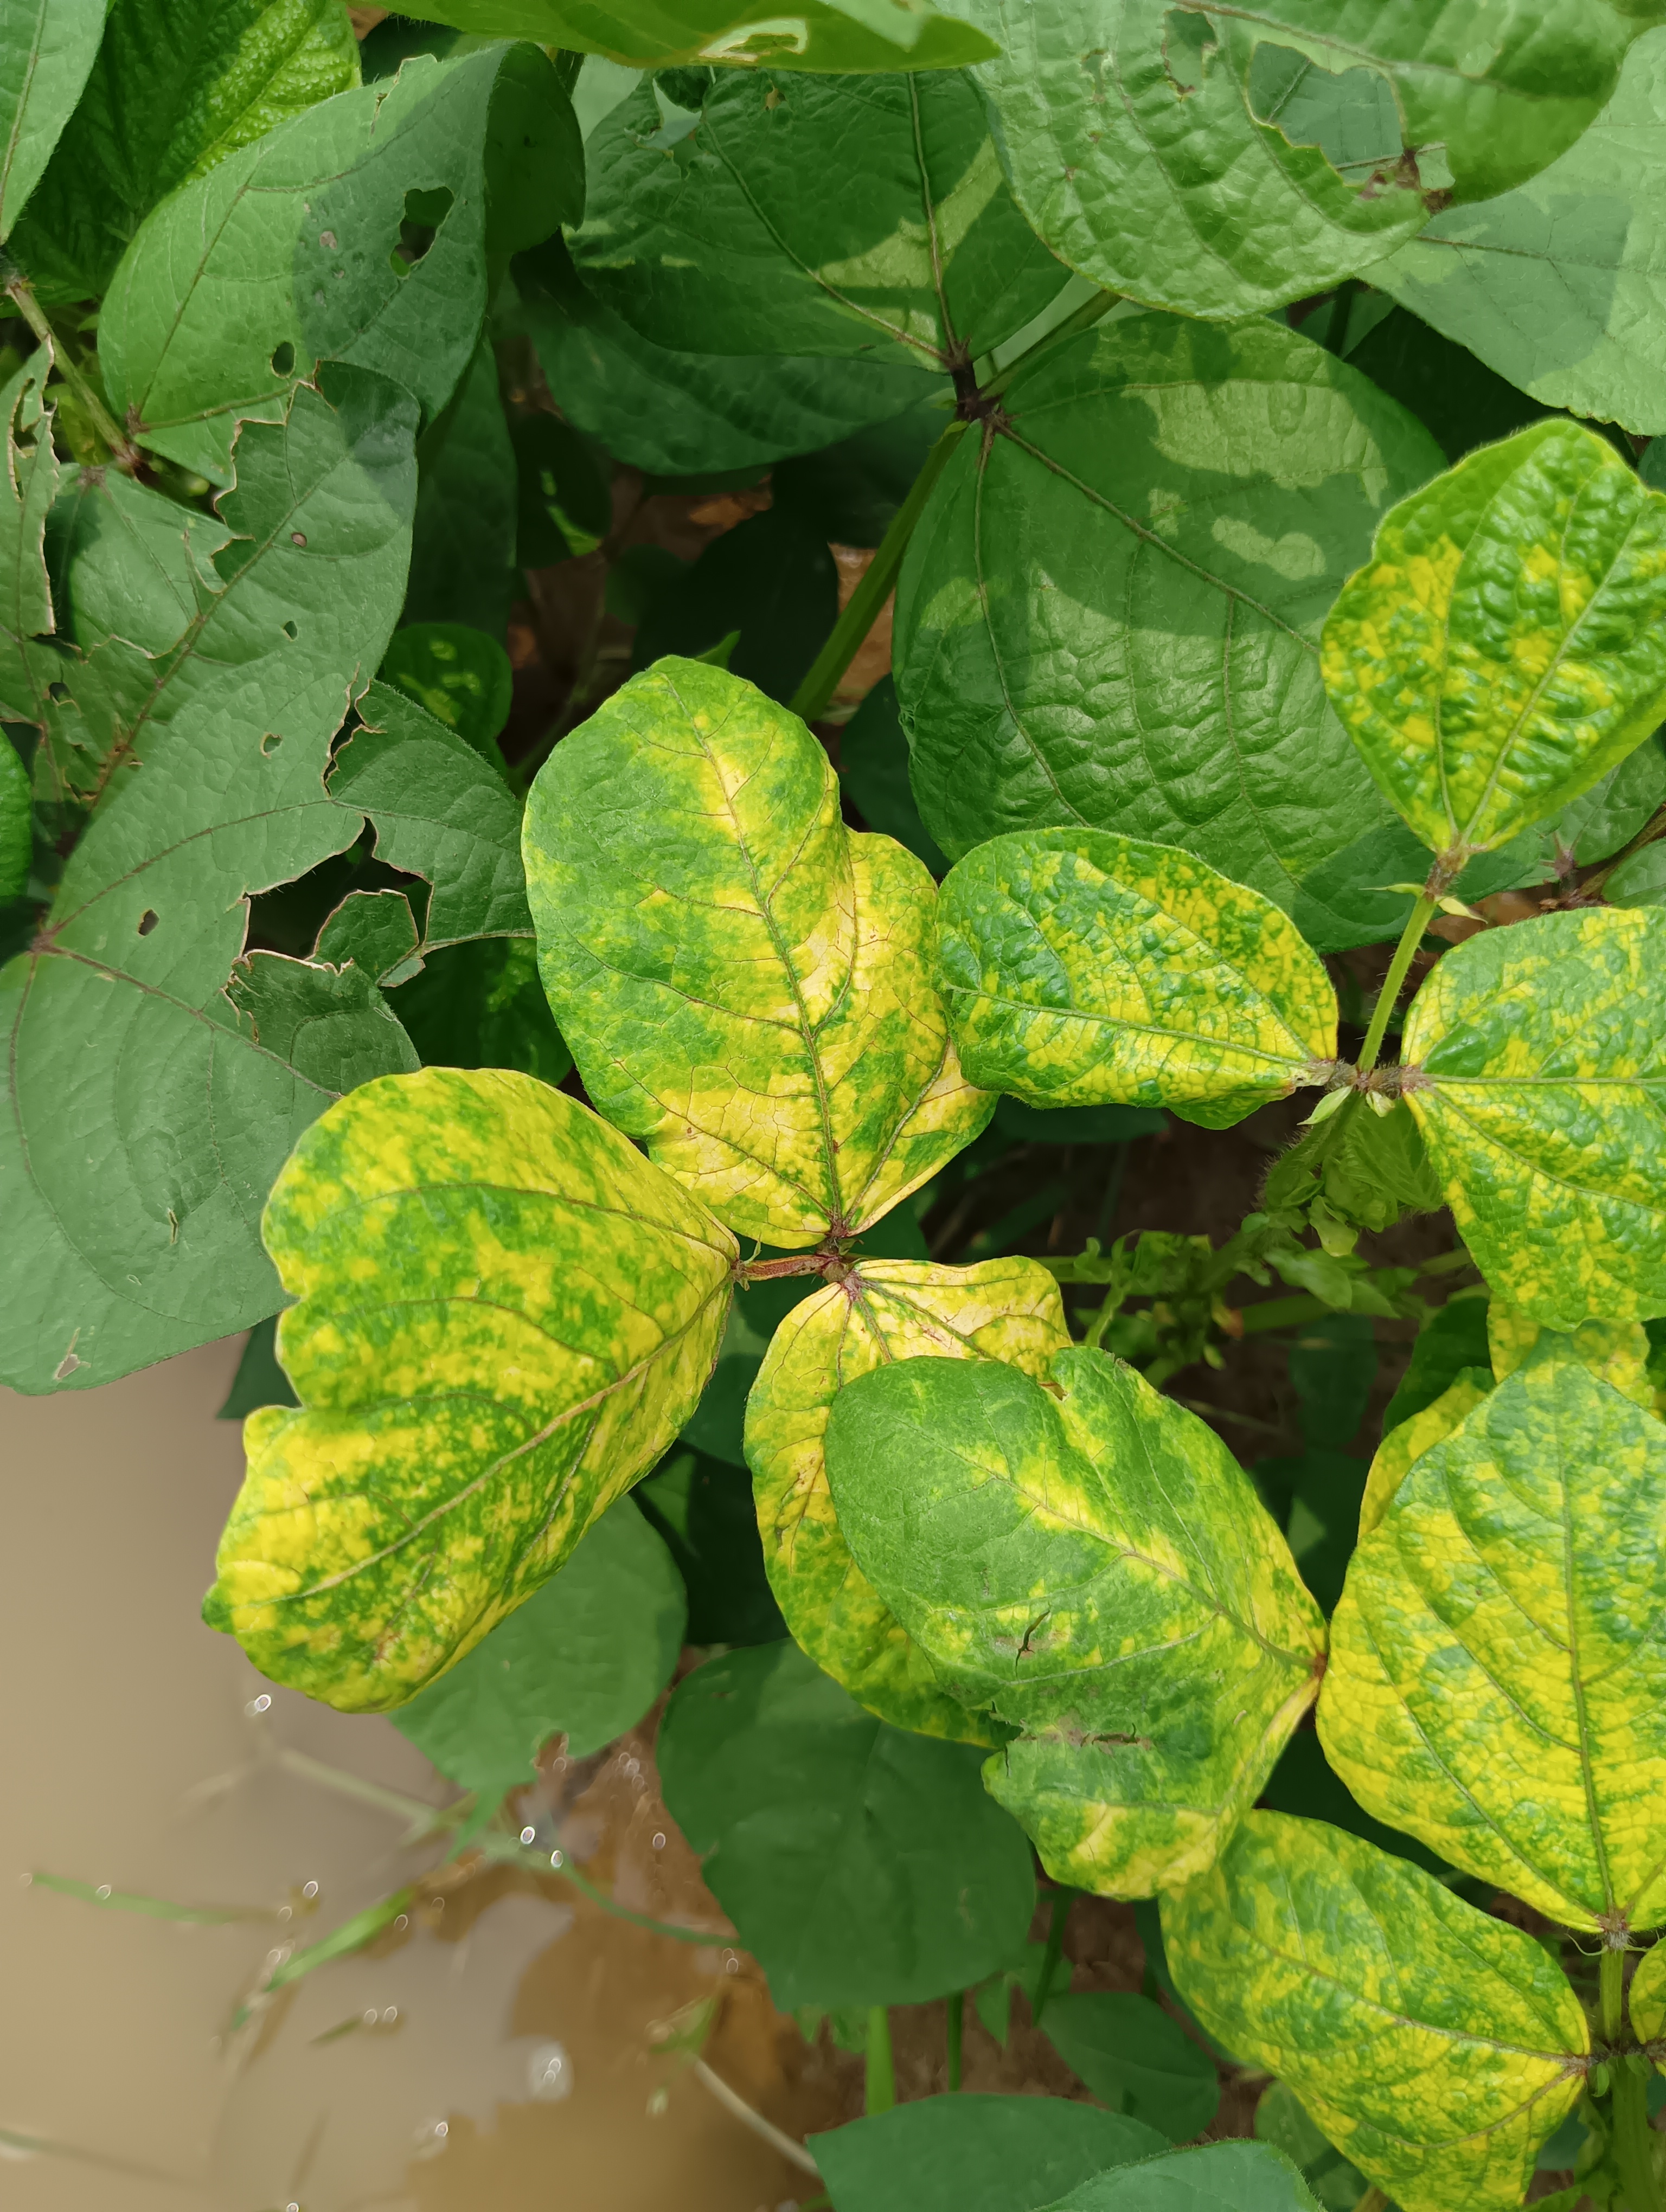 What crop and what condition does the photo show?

mungbean, yellow mosaic
